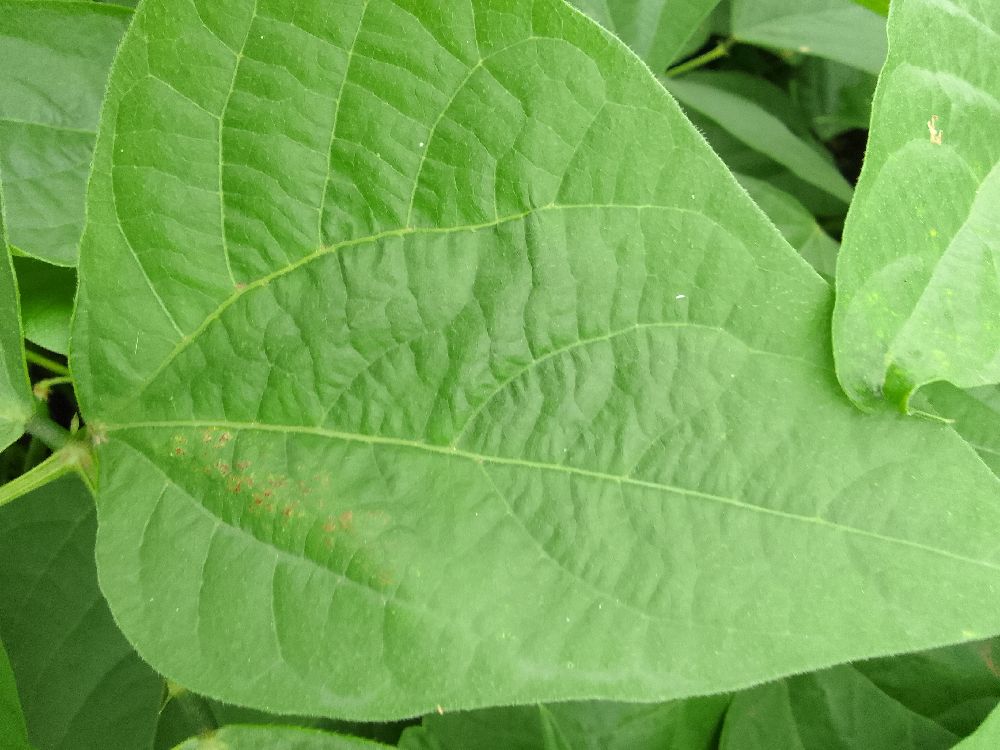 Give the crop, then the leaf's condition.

common bean, healthy
